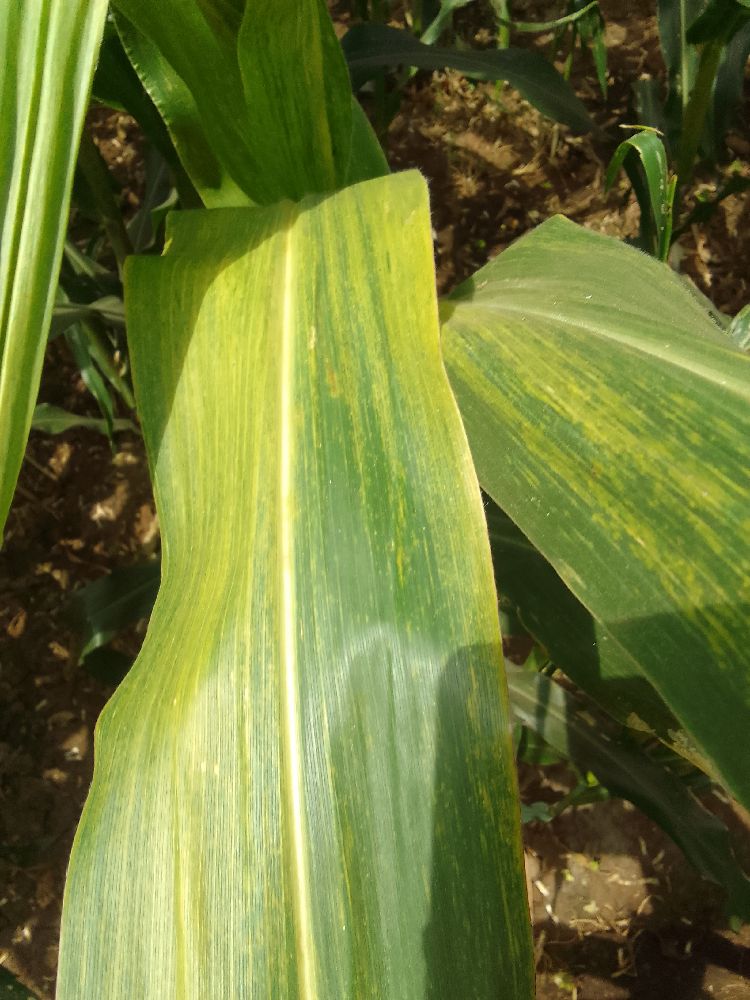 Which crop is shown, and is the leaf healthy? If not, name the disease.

maize, maize lethal necrosis
